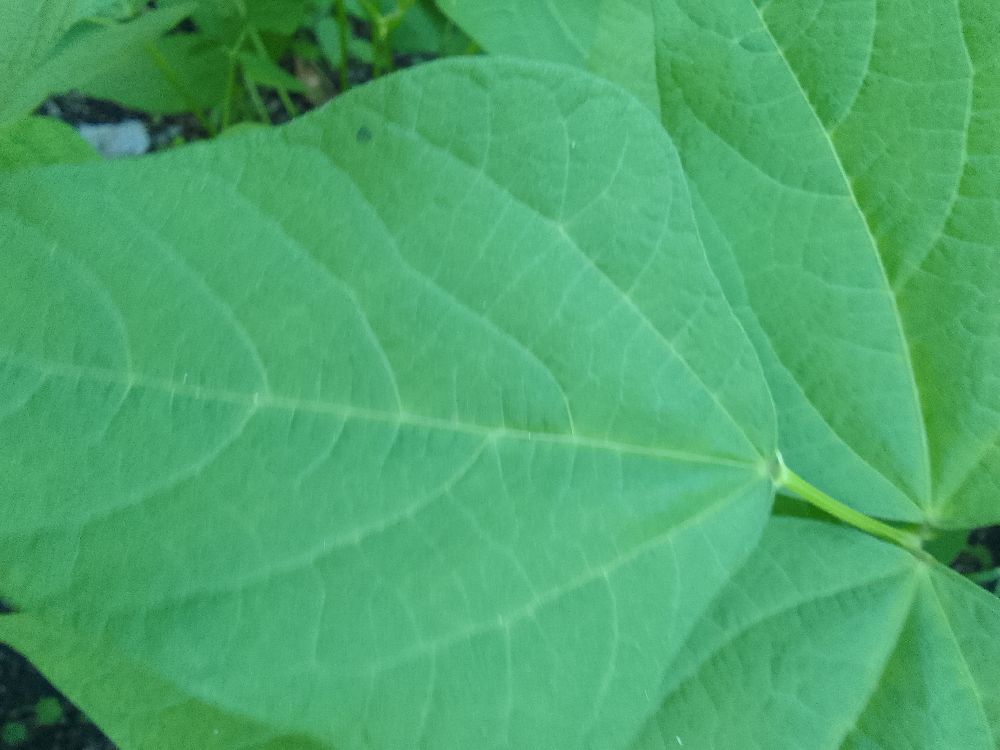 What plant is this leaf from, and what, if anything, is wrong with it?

common bean, healthy
